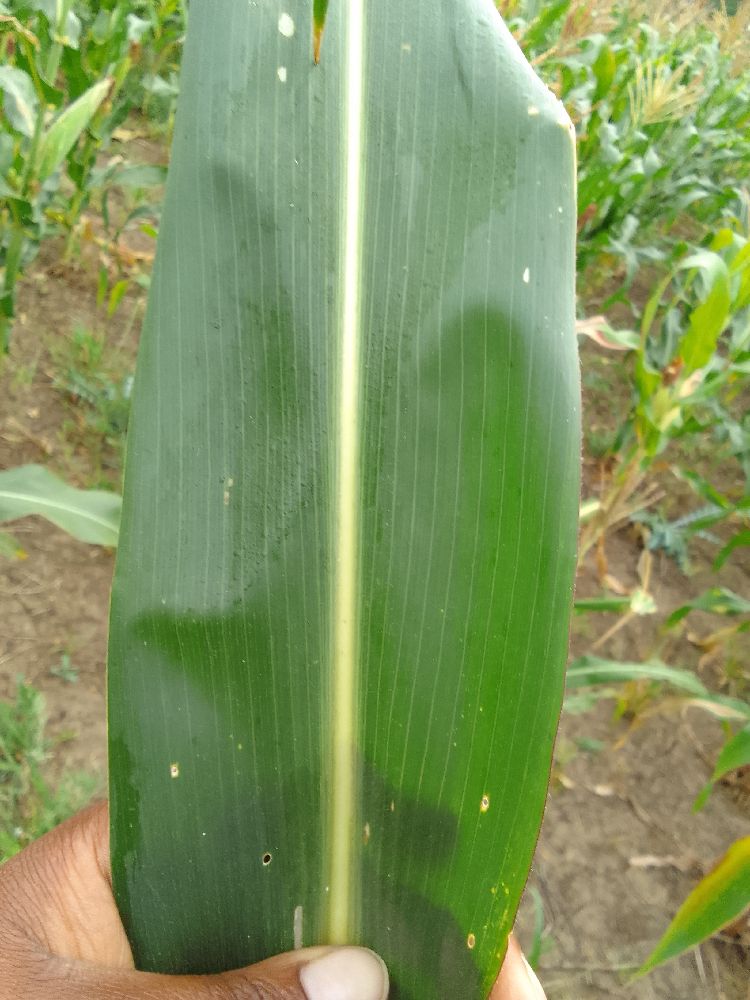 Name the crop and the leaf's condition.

maize, healthy
